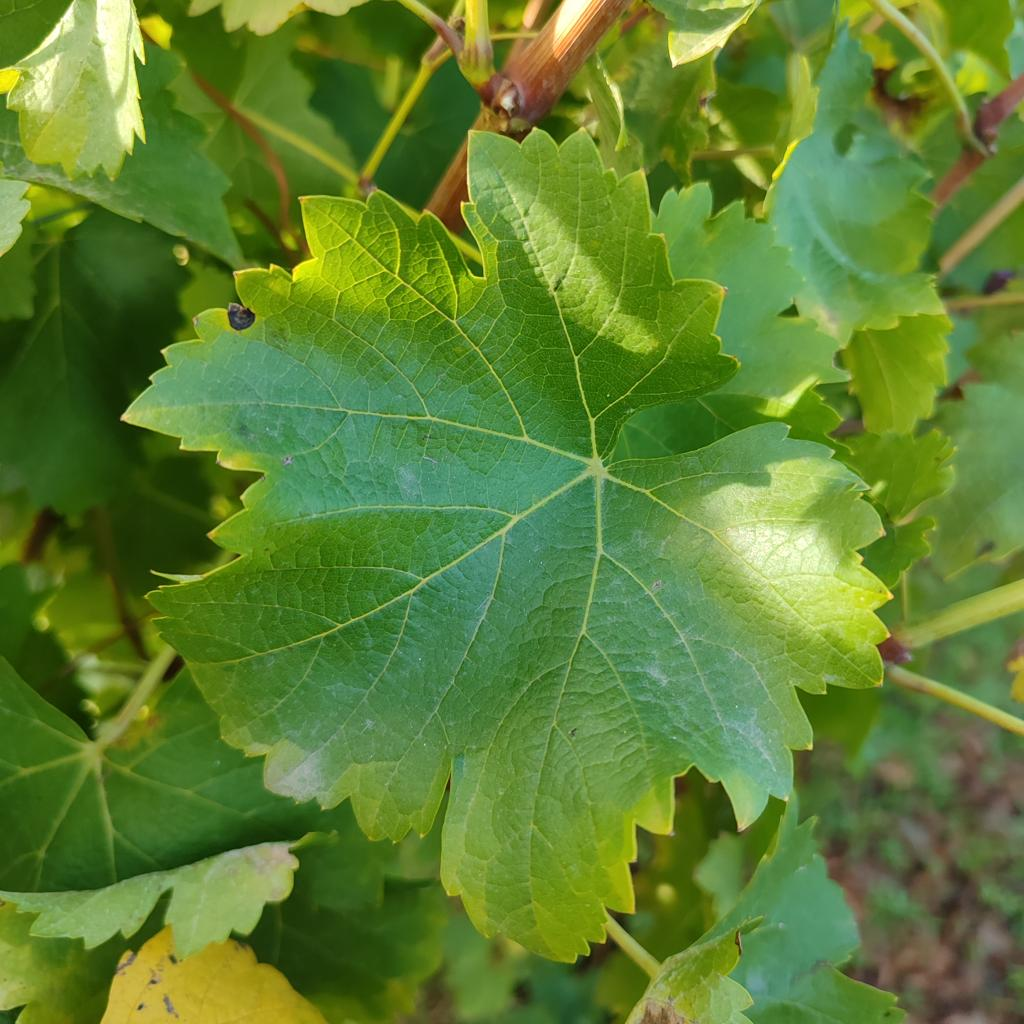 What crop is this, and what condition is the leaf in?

grapevine, powdery mildew
